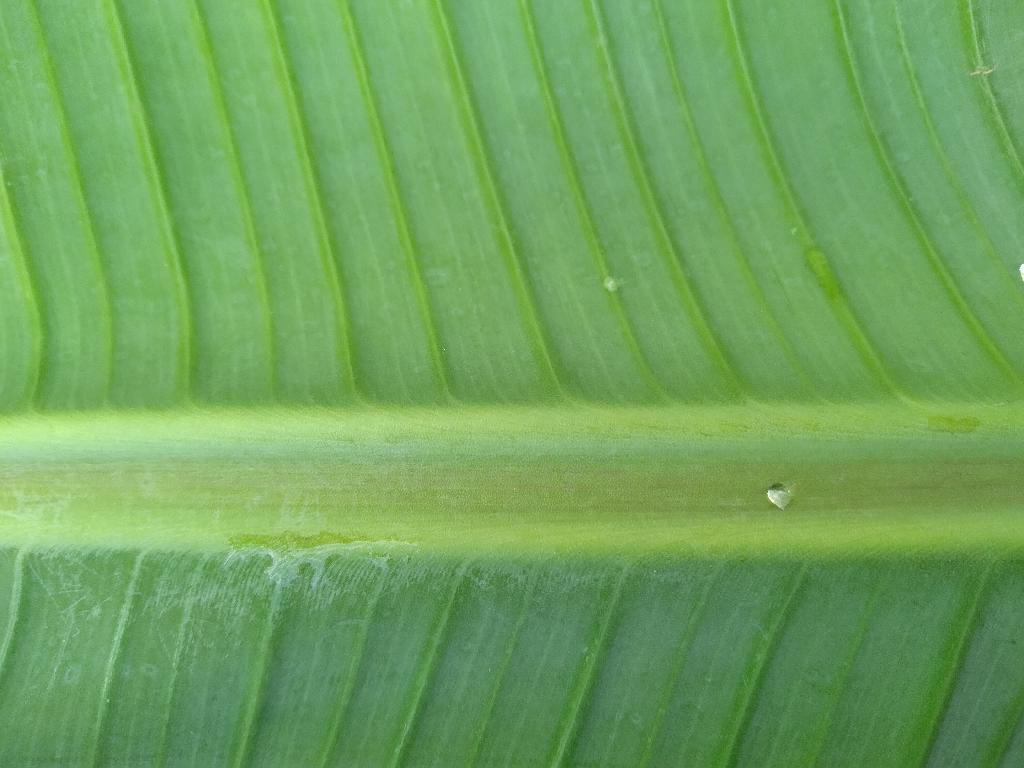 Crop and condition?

banana, healthy
